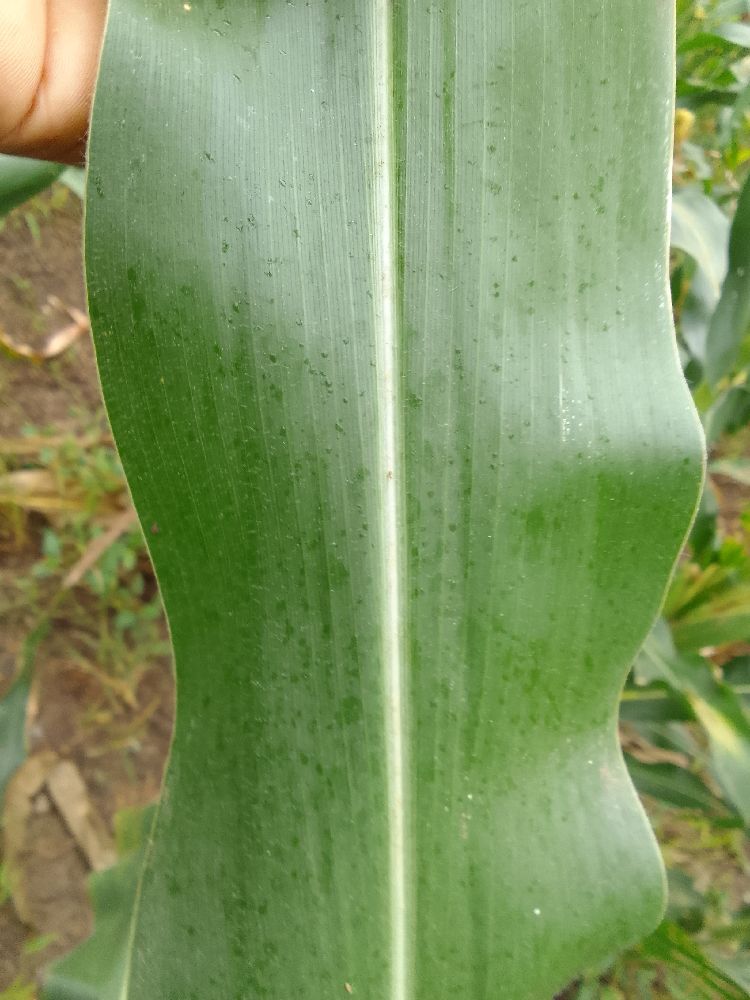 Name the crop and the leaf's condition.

maize, healthy
